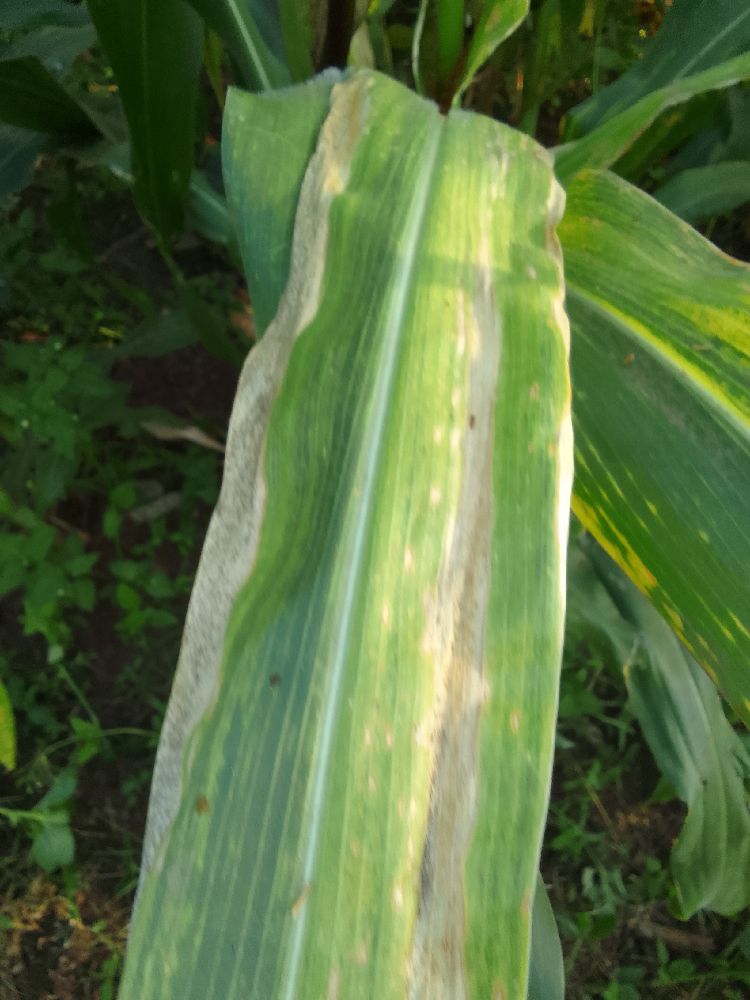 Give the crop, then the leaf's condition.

maize, maize lethal necrosis
